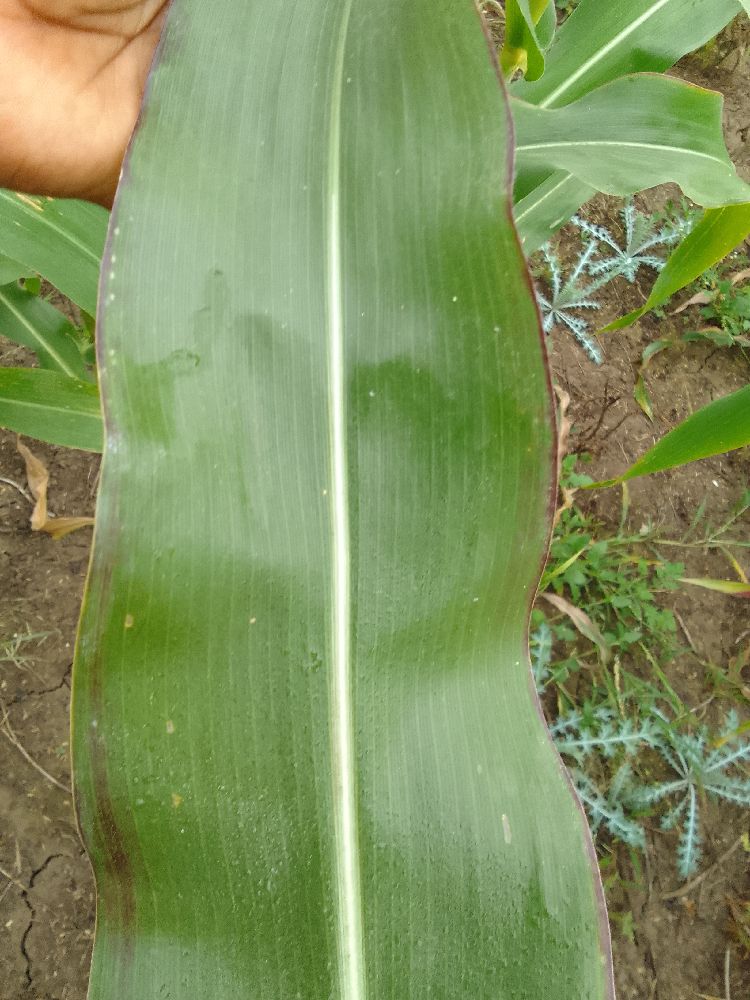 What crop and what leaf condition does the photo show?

maize, healthy
